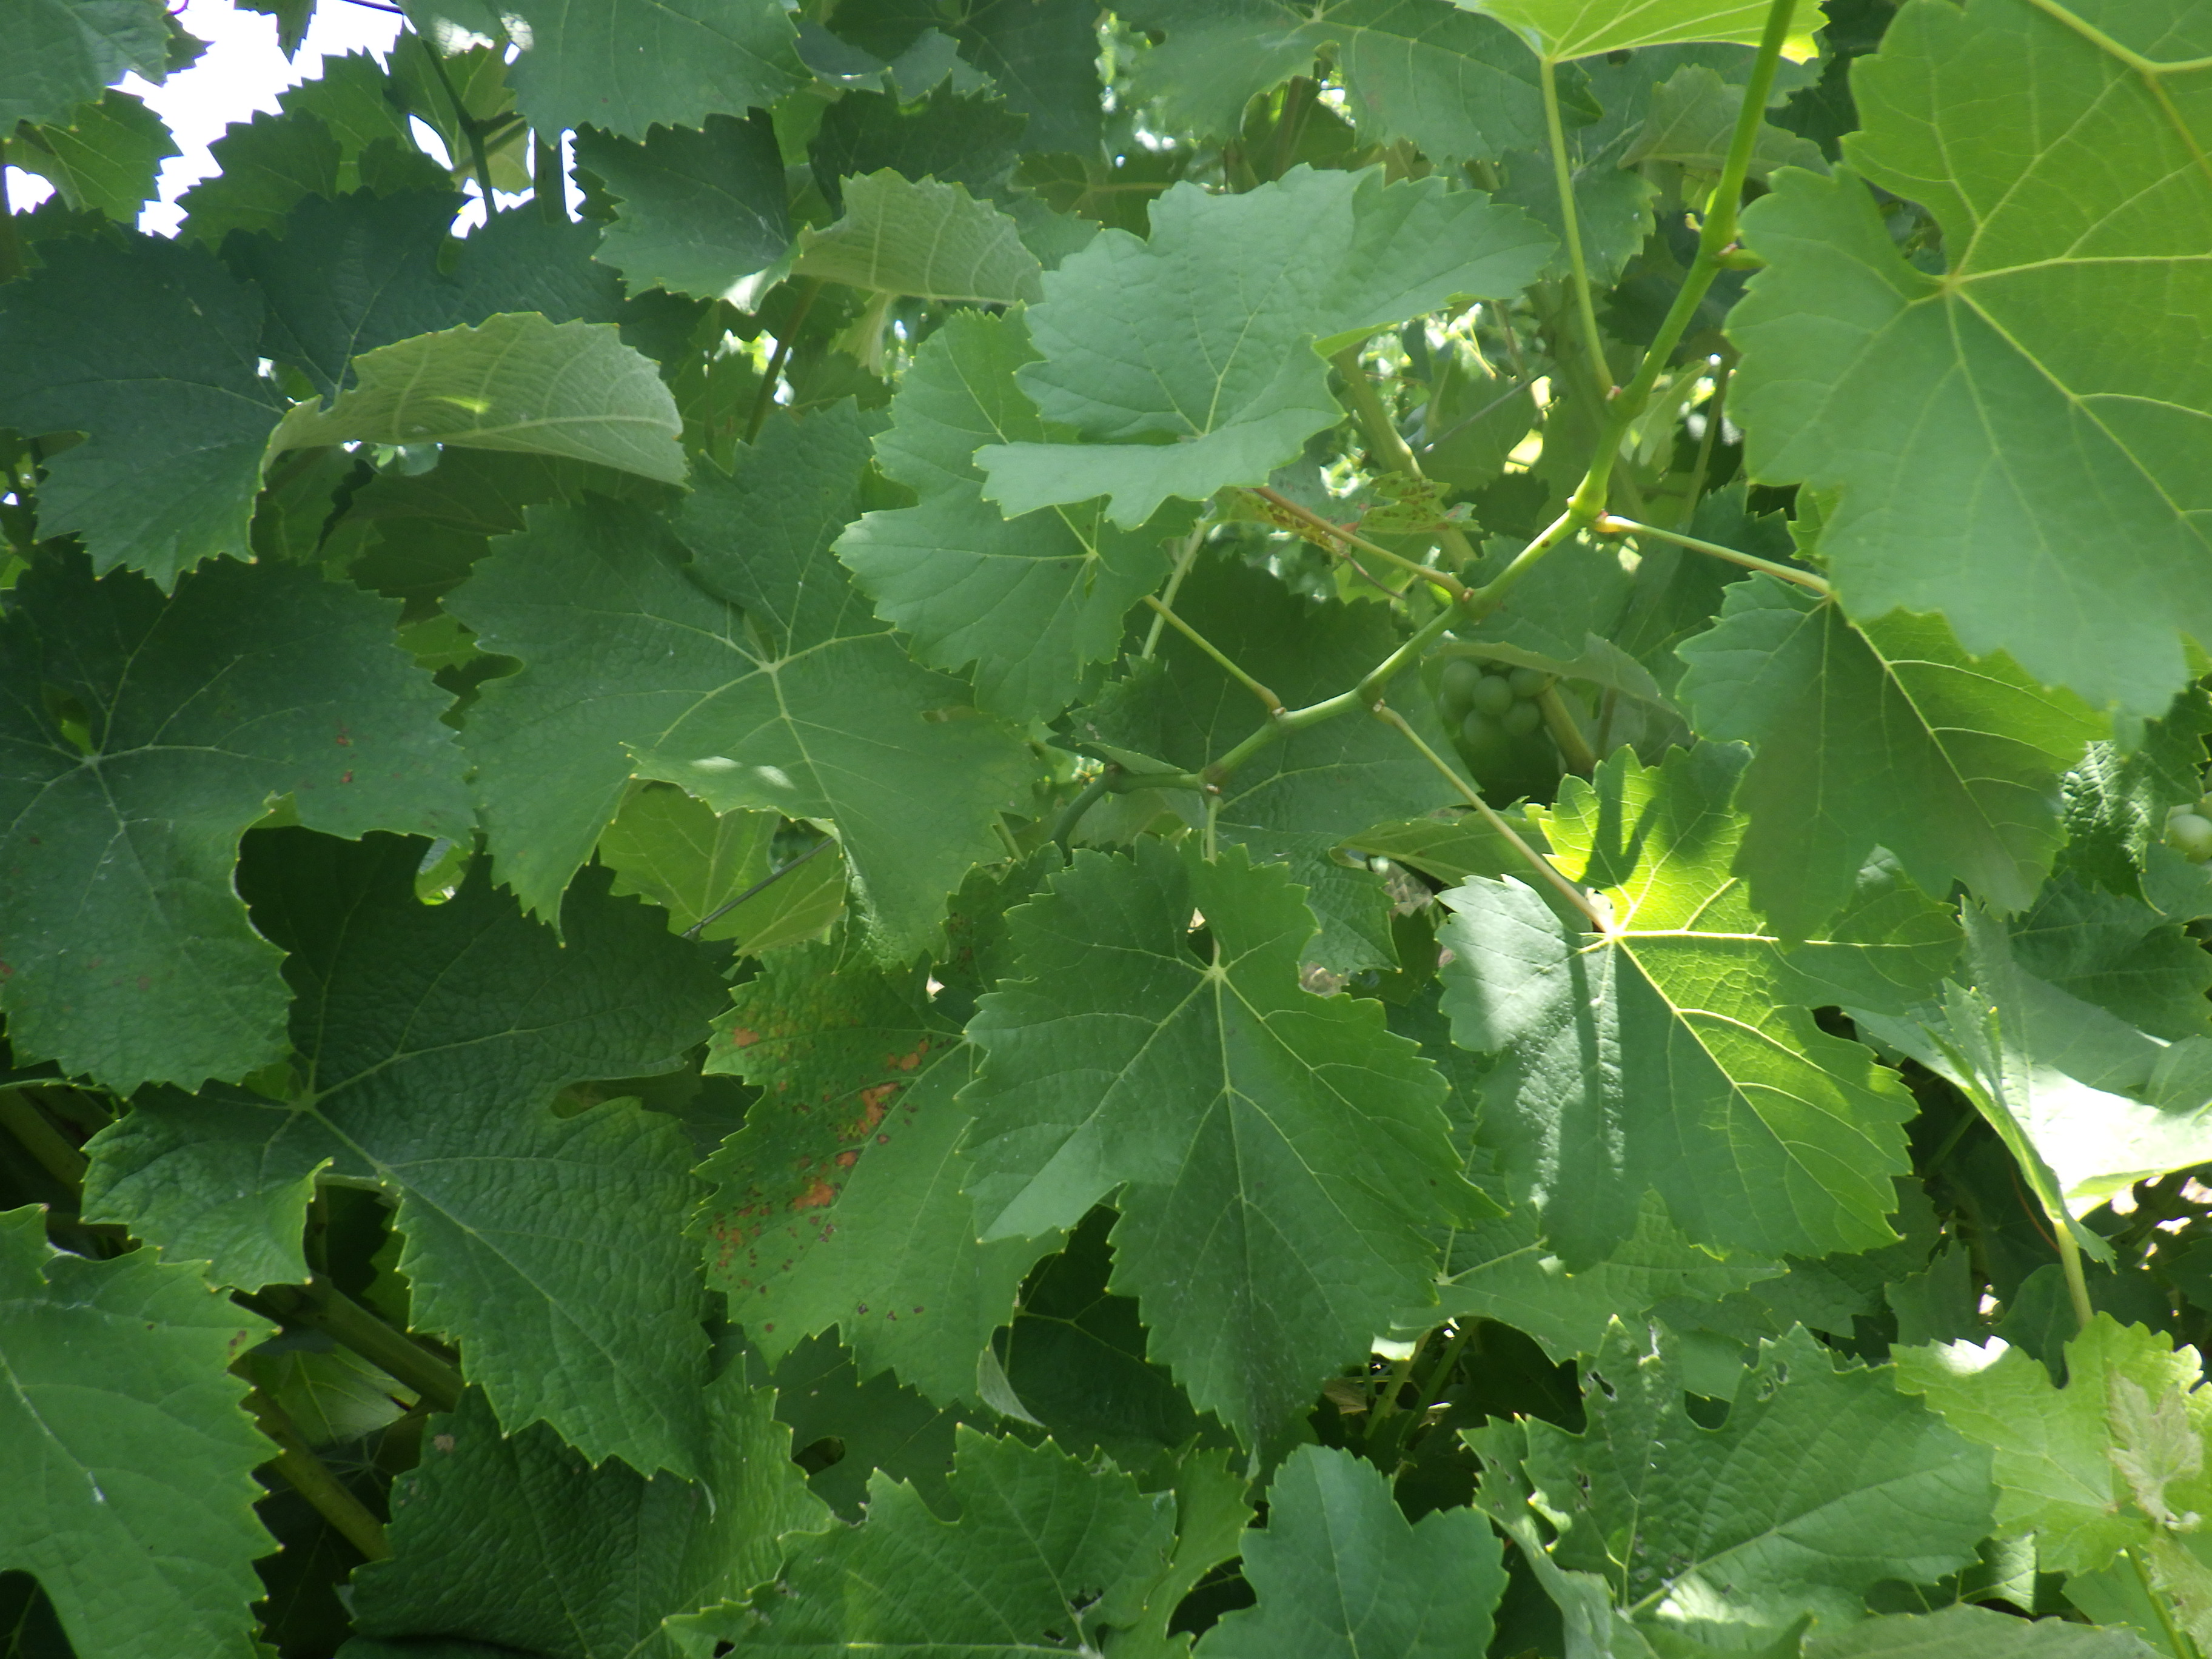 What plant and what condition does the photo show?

grapevine, altica, black rot
